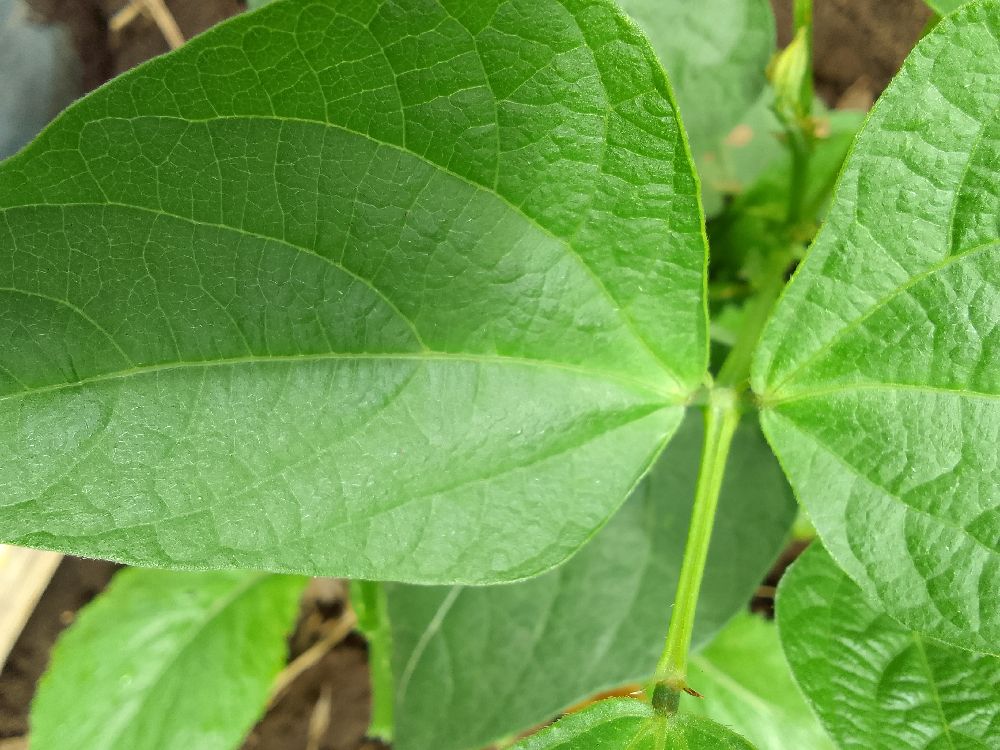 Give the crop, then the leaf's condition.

common bean, healthy
